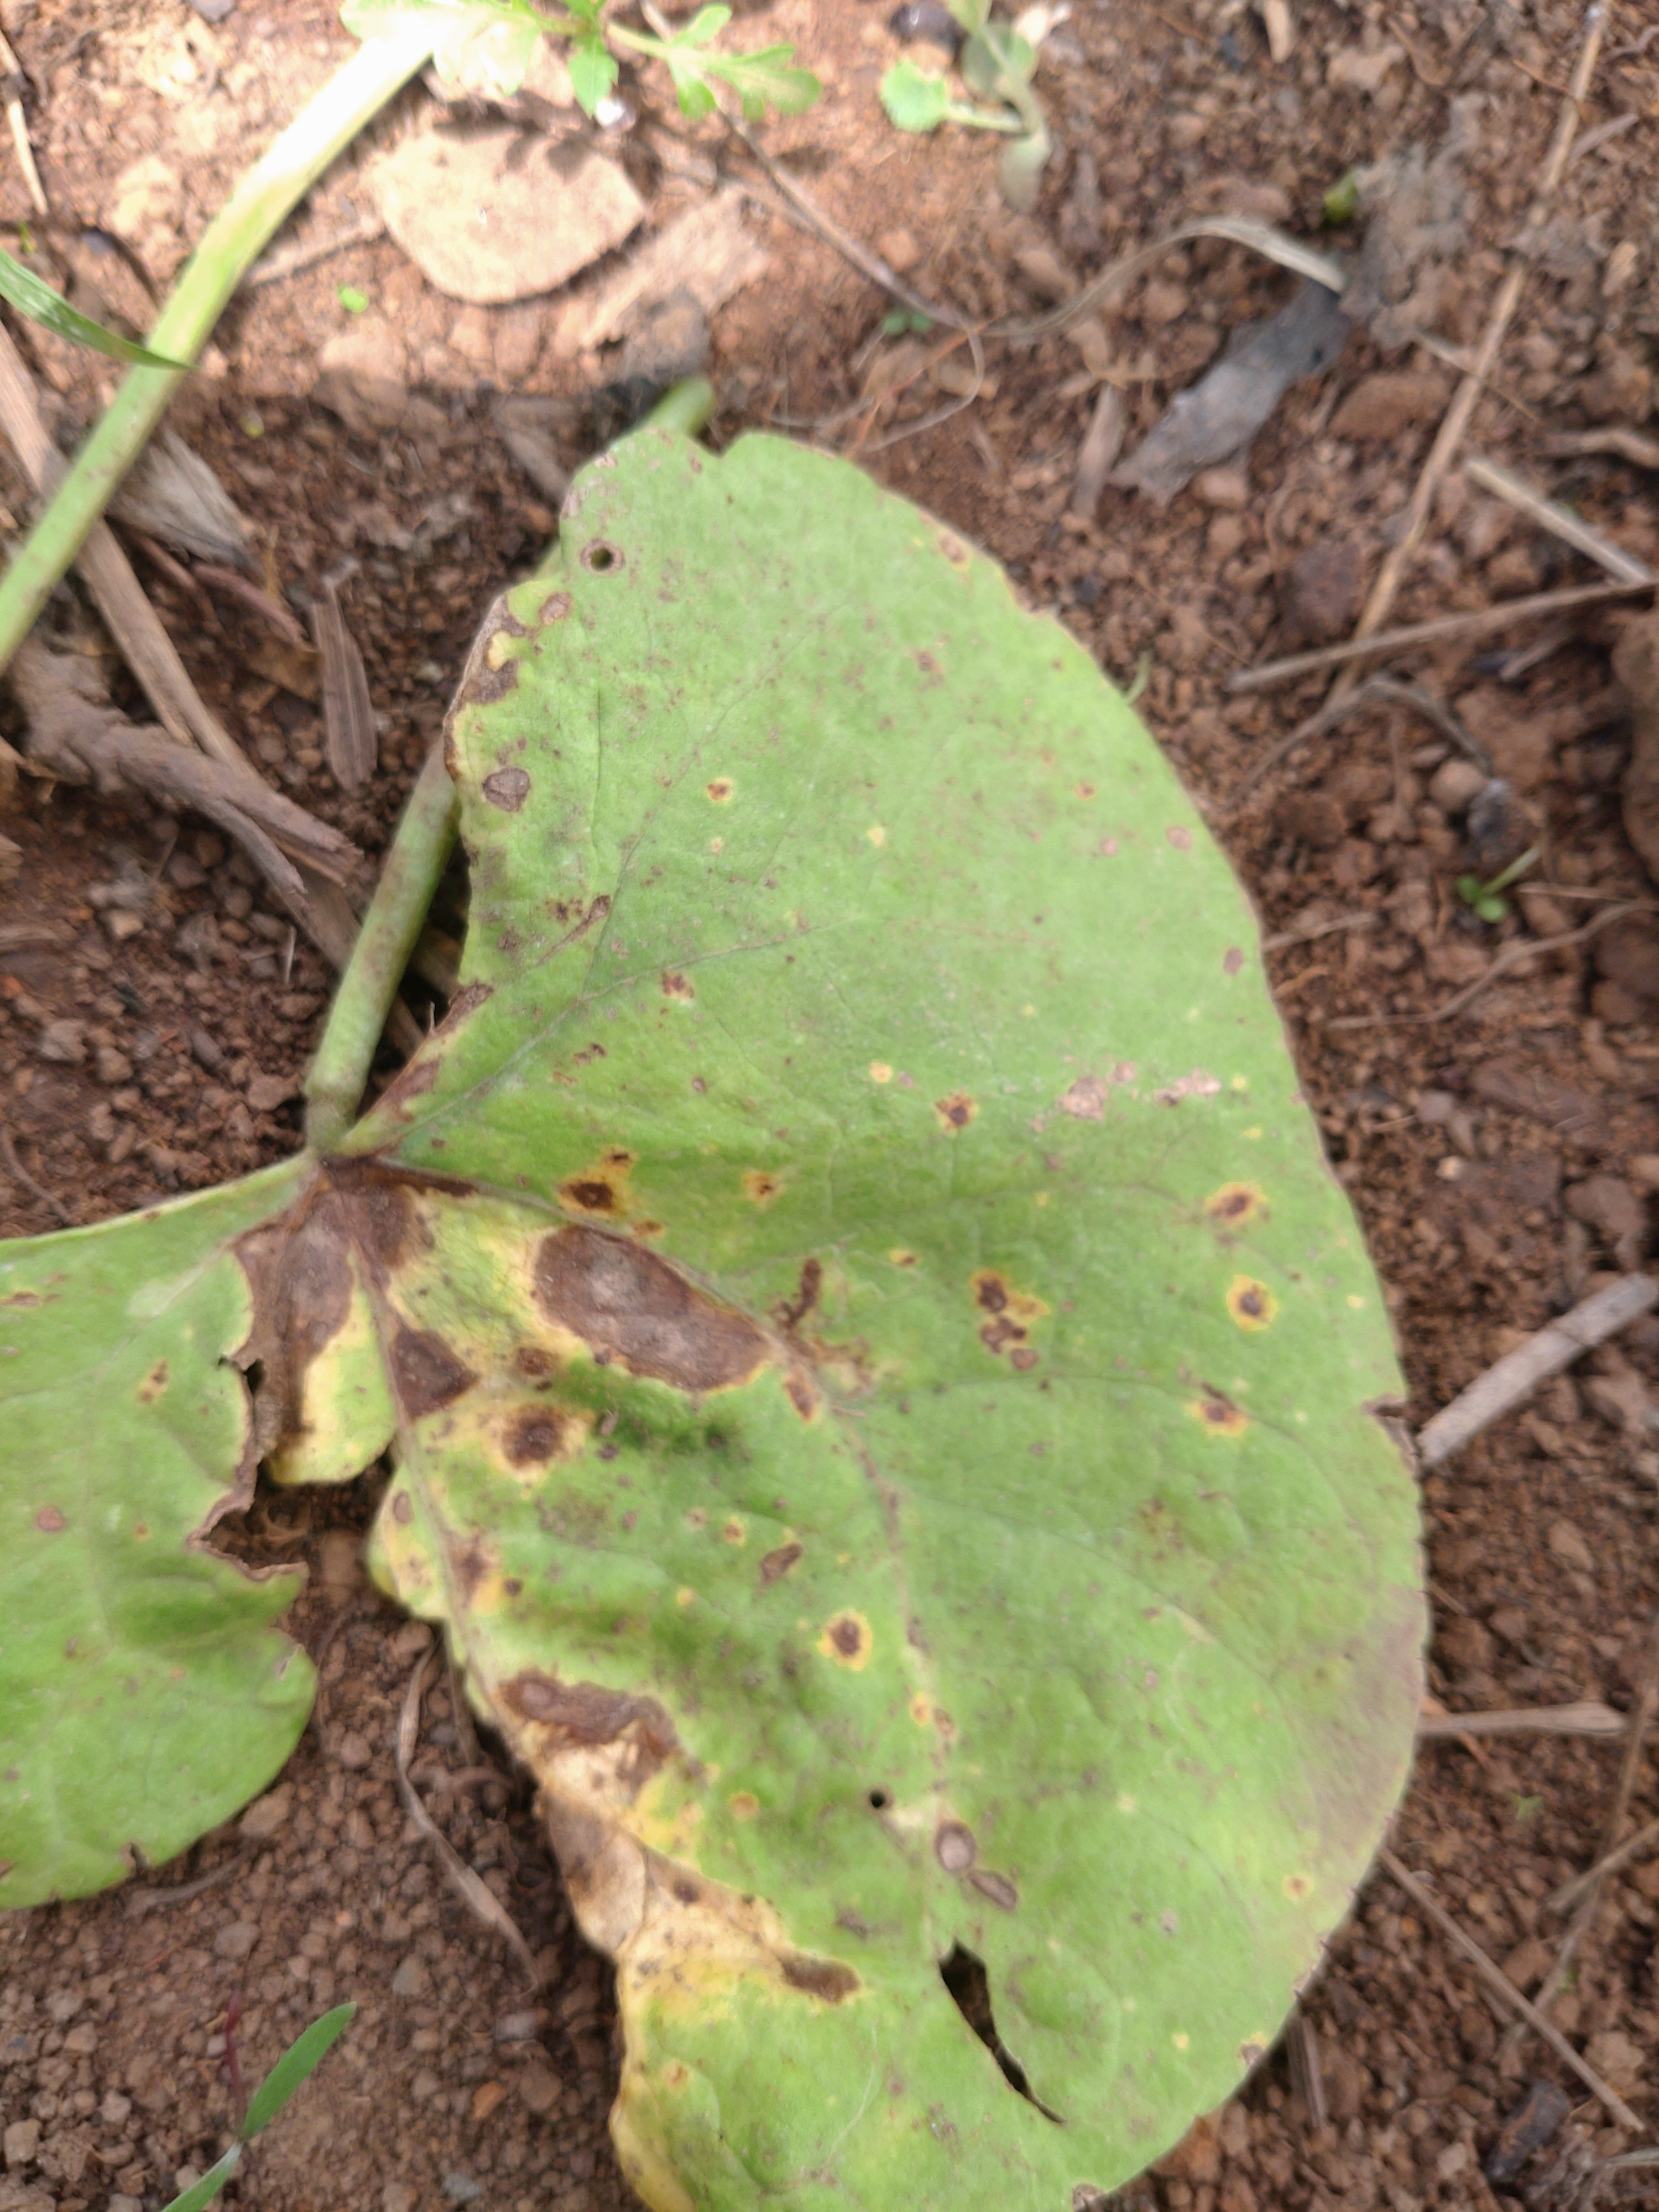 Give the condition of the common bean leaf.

rust
